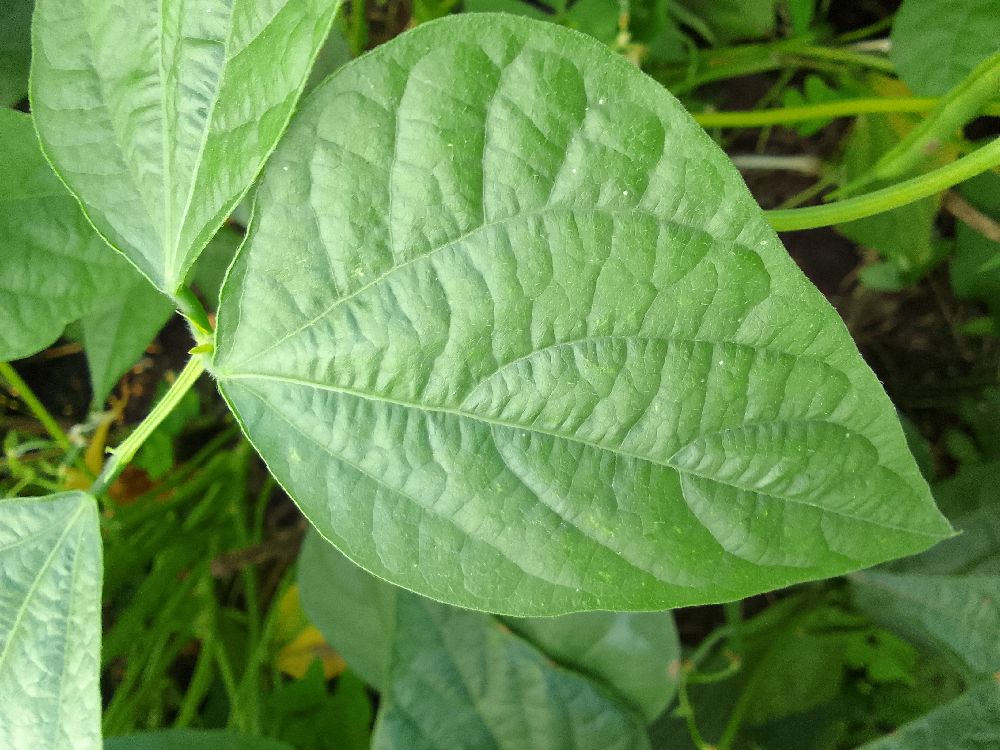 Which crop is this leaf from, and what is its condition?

common bean, healthy
